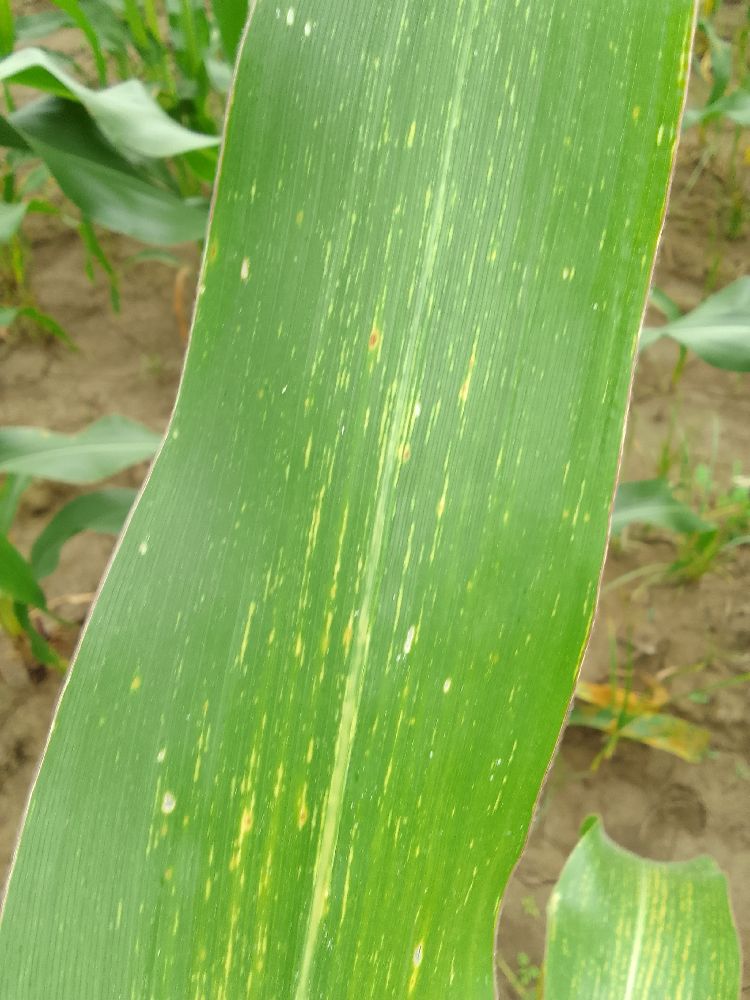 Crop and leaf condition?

maize, maize streak virus
